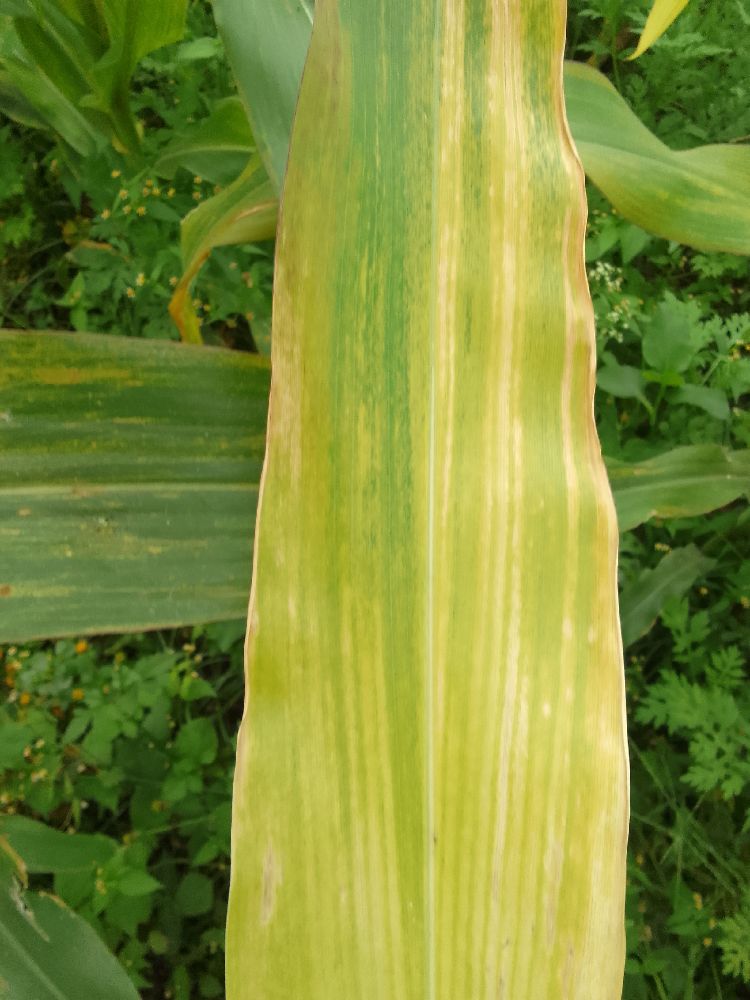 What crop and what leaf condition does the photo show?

maize, maize lethal necrosis
